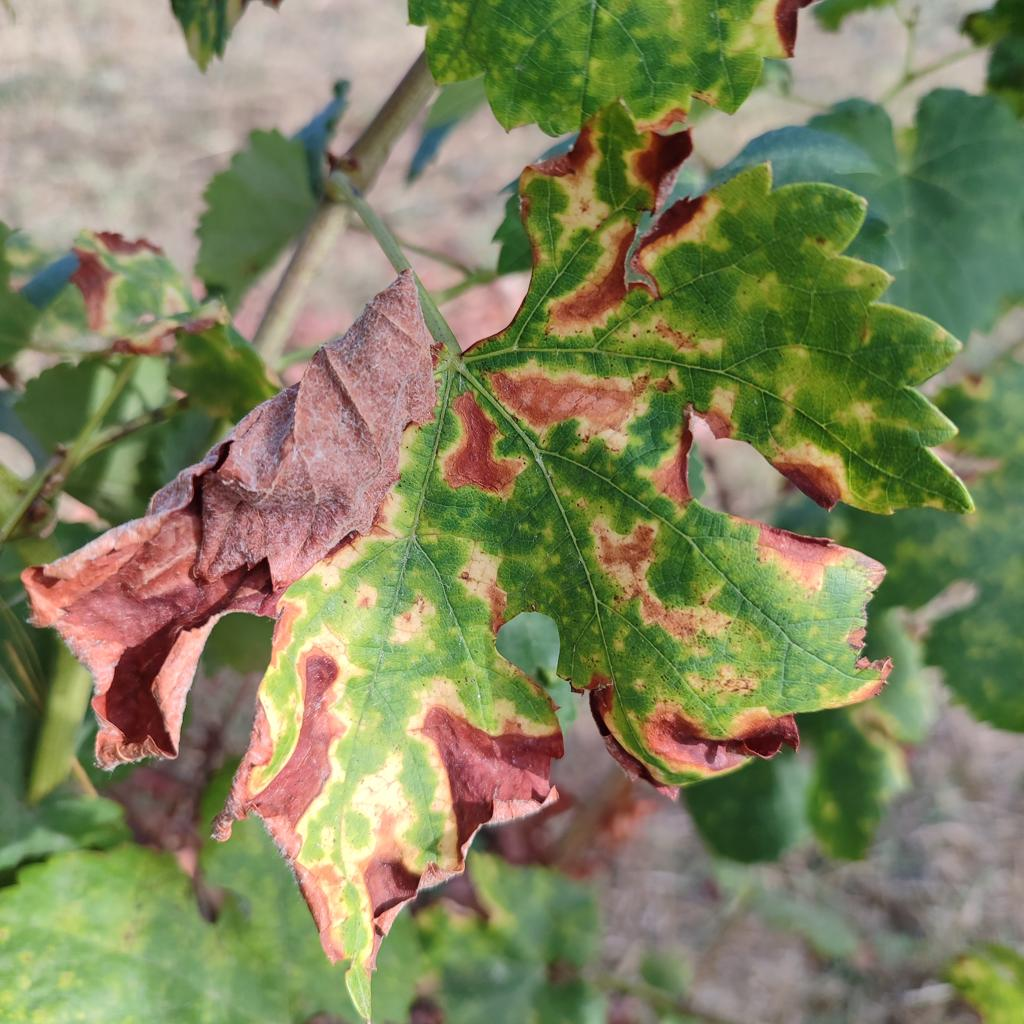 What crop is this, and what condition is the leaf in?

grapevine, esca complex
